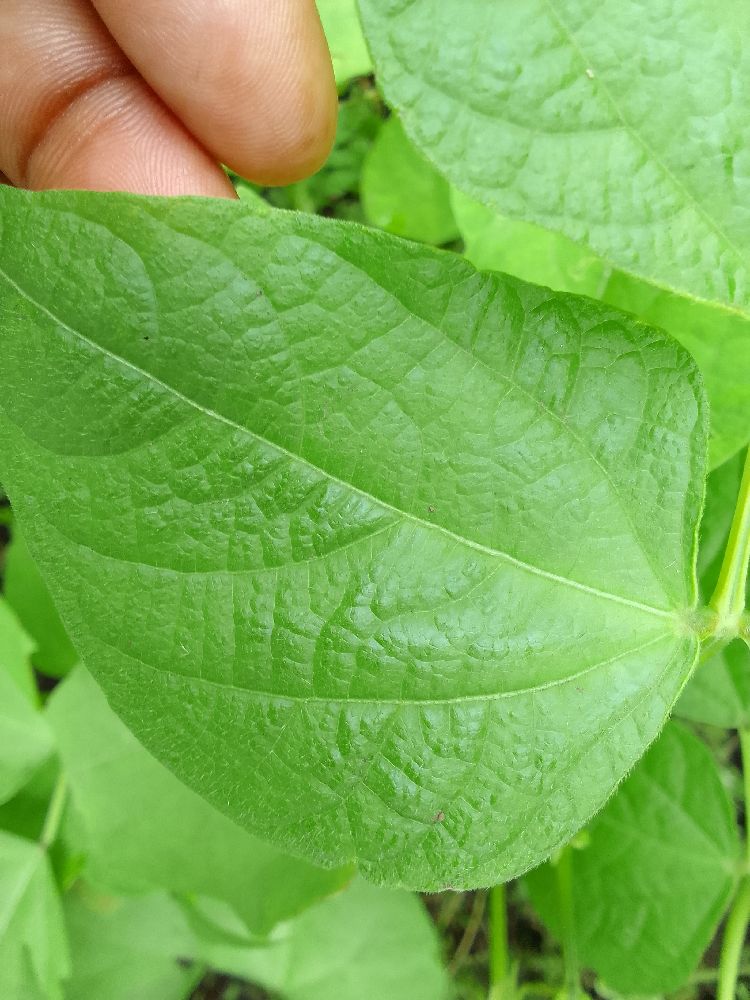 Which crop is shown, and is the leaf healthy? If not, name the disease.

common bean, healthy
